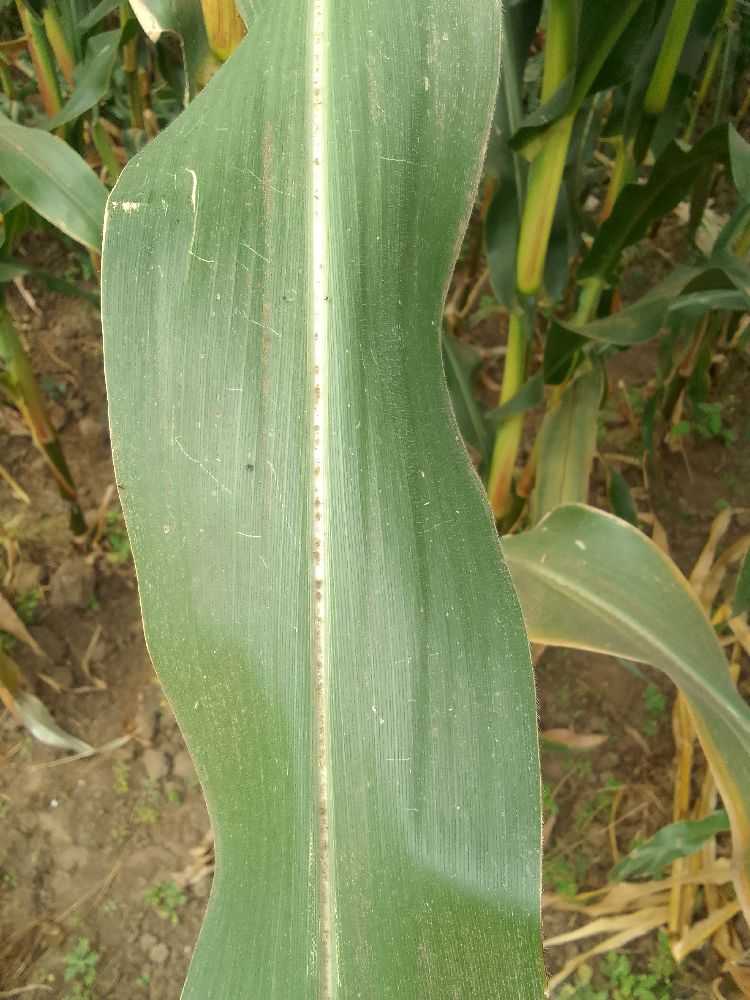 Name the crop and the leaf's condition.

maize, healthy
